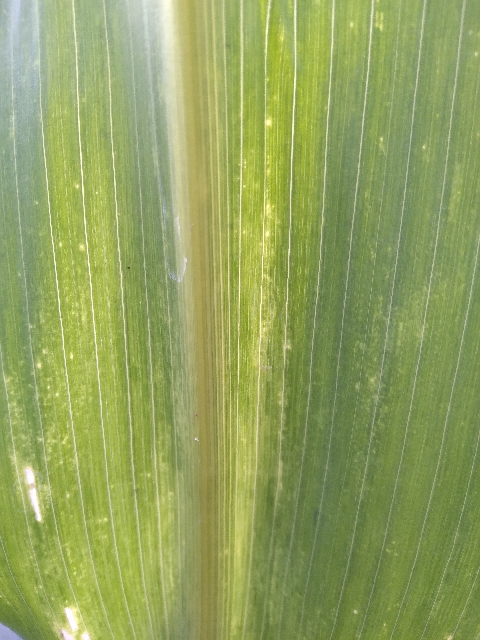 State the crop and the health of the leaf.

maize, maize lethal necrosis
